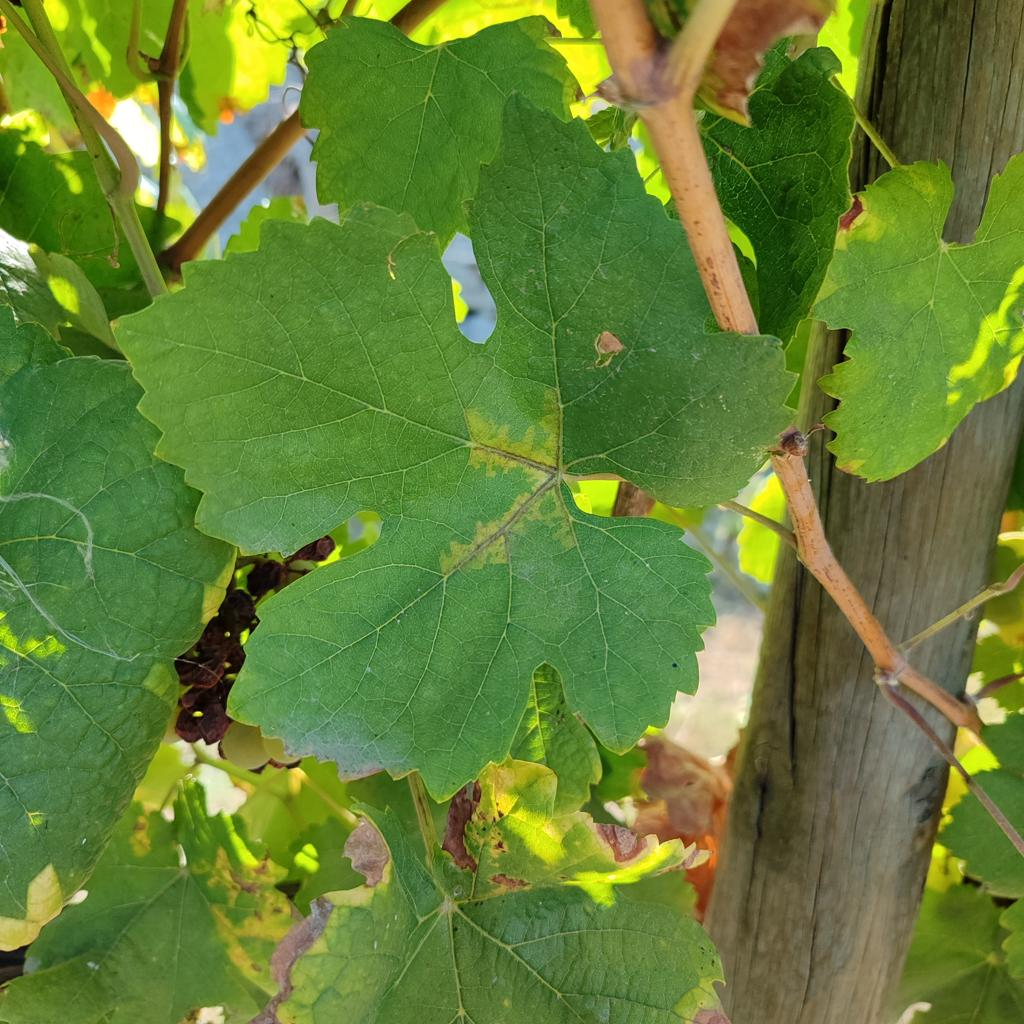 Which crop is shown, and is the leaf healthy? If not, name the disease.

grapevine, downy mildew
